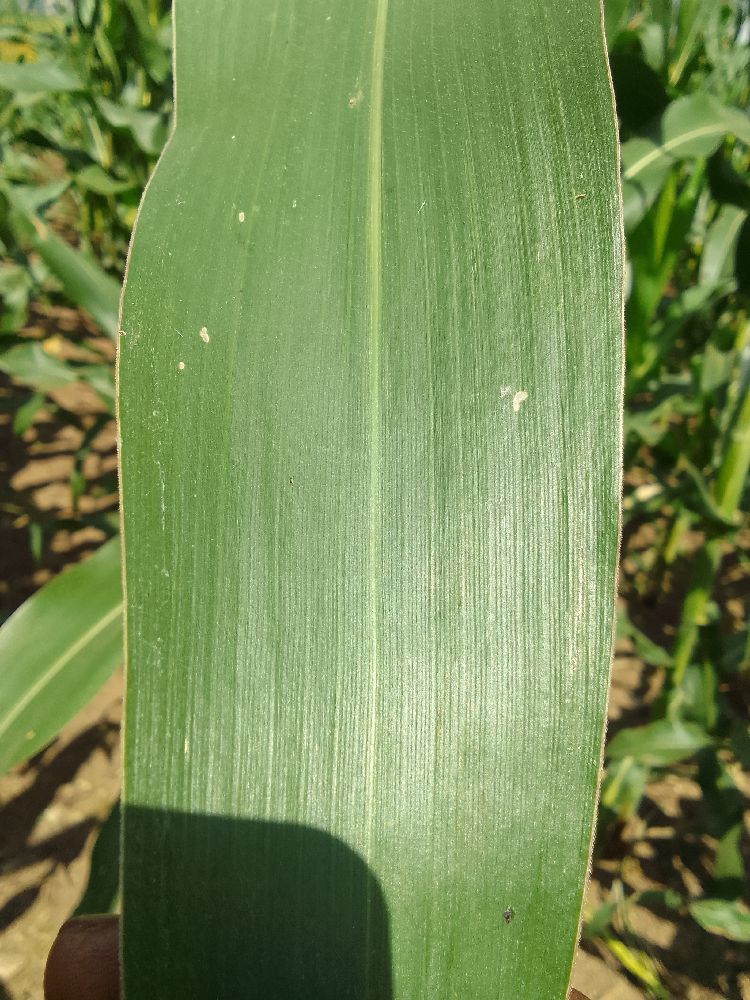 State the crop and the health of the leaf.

maize, healthy
